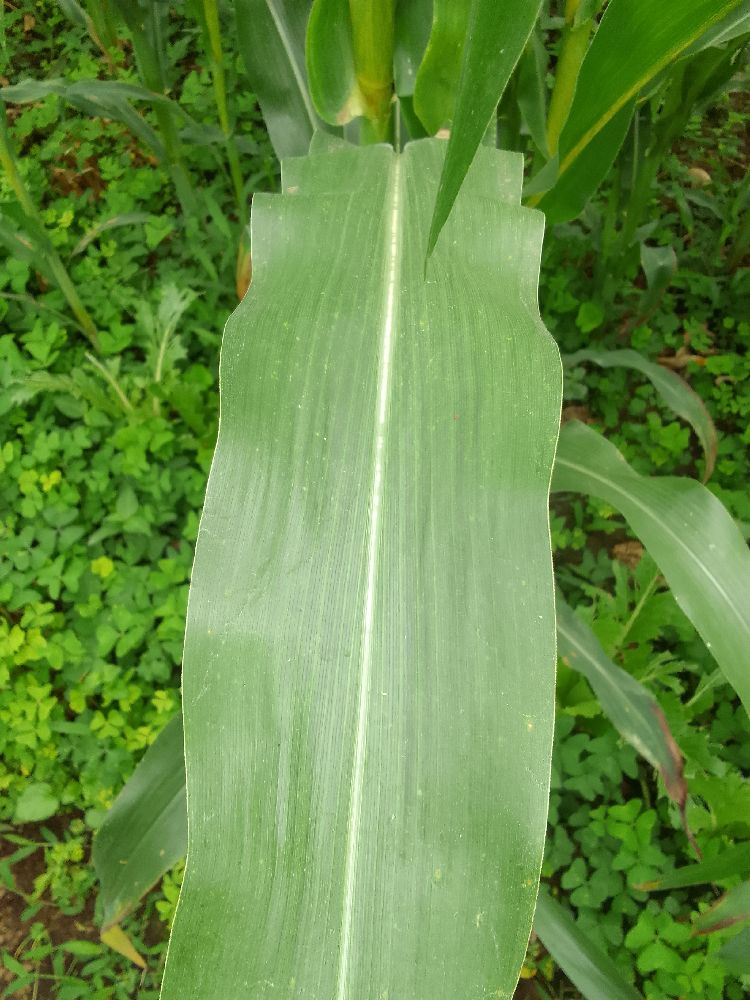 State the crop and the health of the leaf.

maize, healthy
